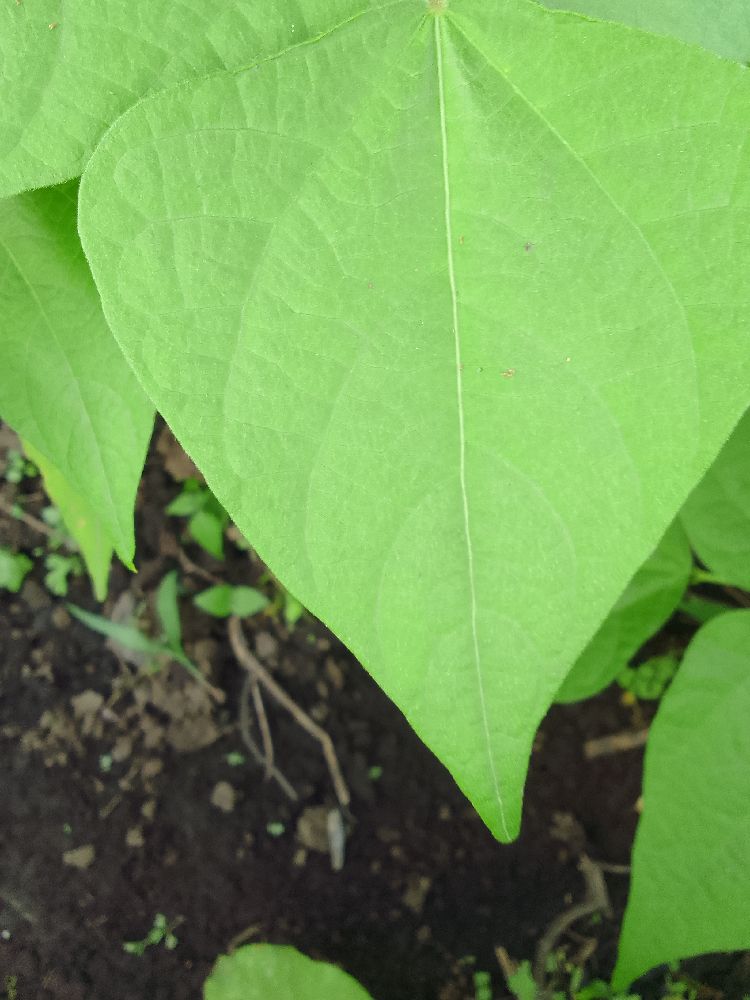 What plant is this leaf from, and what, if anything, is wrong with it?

common bean, healthy
